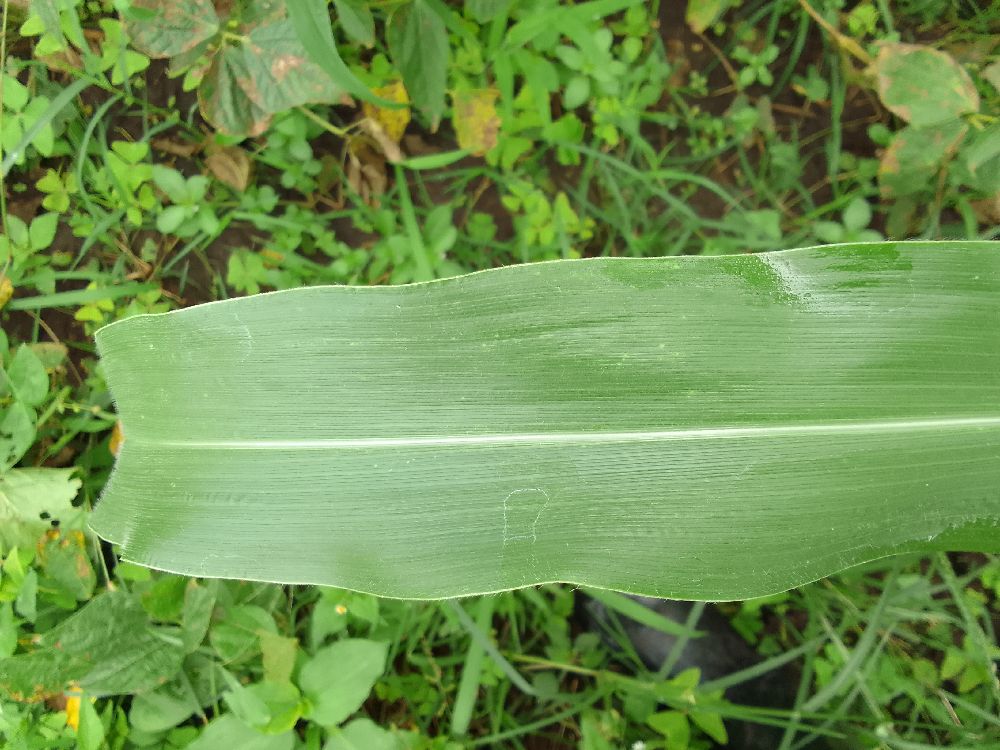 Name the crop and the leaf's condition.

maize, healthy
